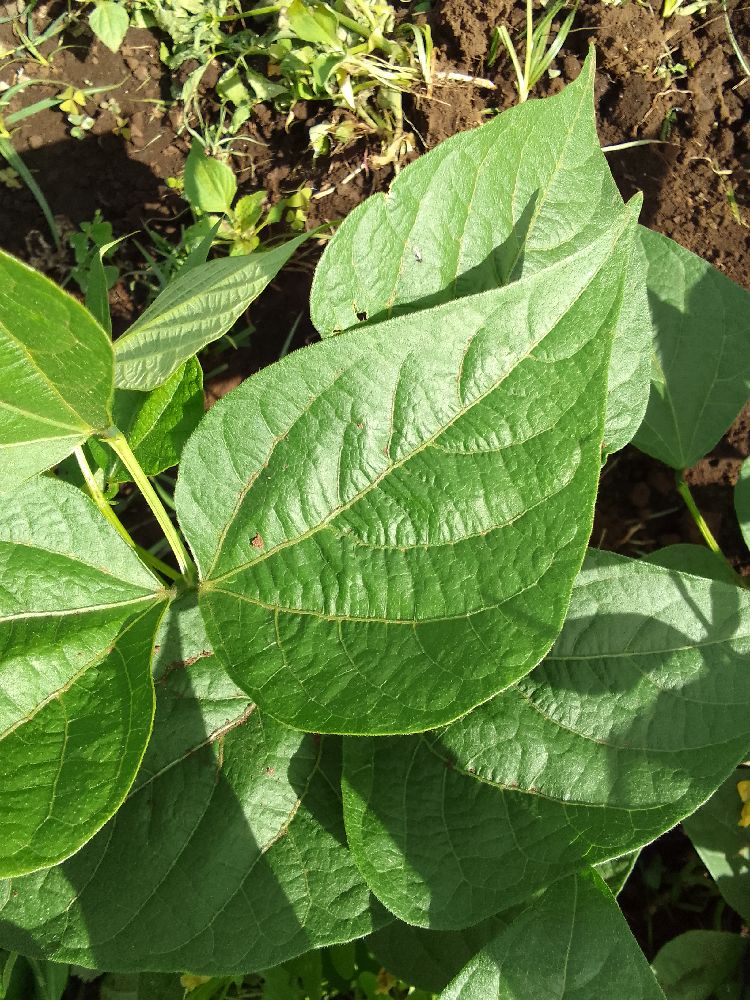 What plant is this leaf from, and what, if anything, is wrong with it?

common bean, healthy
